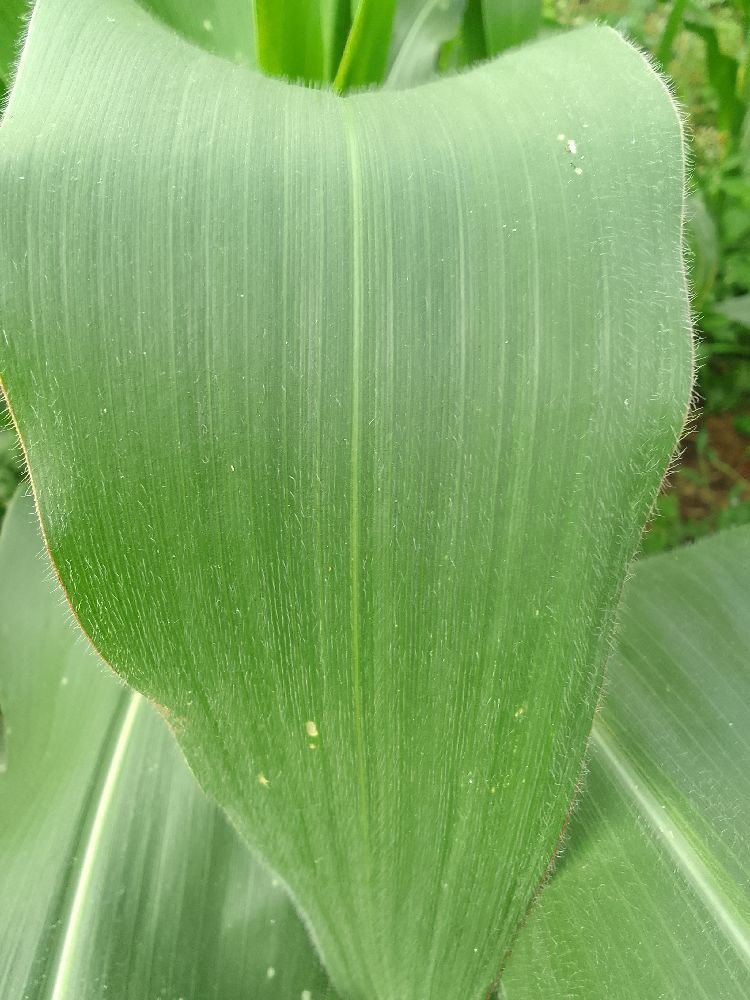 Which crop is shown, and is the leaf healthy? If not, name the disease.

maize, healthy
